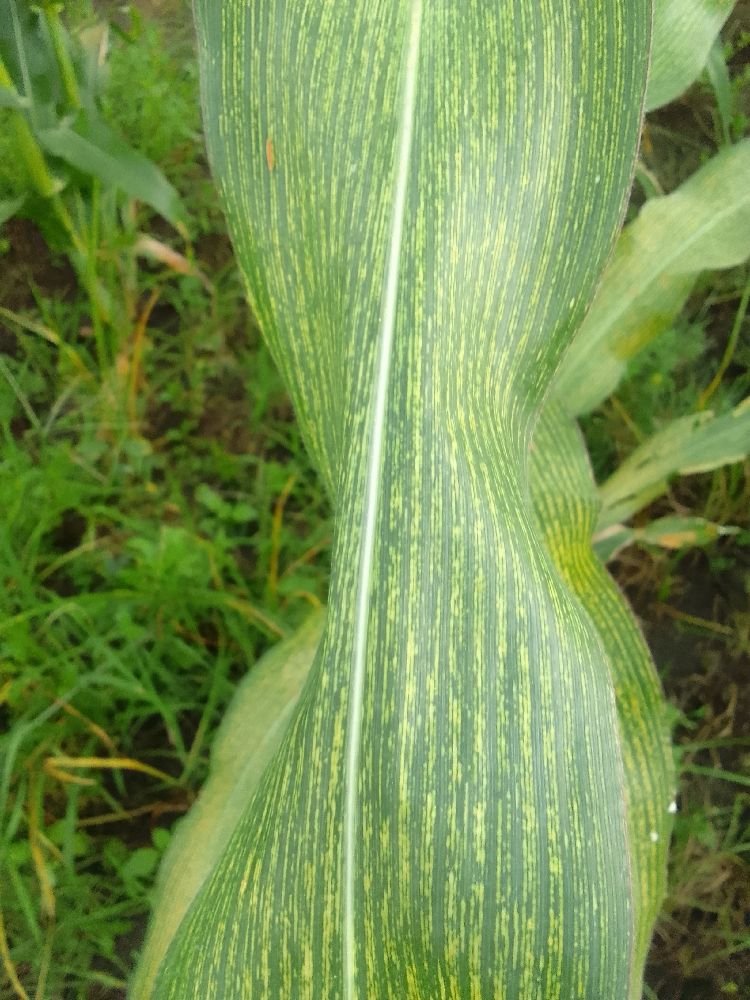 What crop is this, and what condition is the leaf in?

maize, maize streak virus
